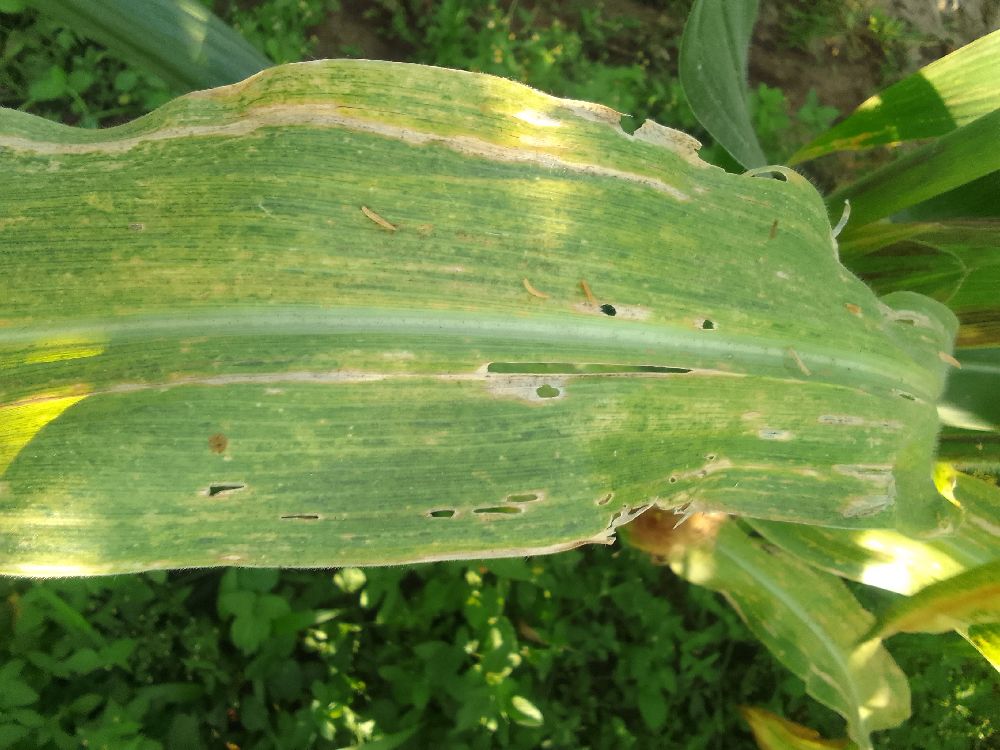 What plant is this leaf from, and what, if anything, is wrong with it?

maize, maize lethal necrosis
